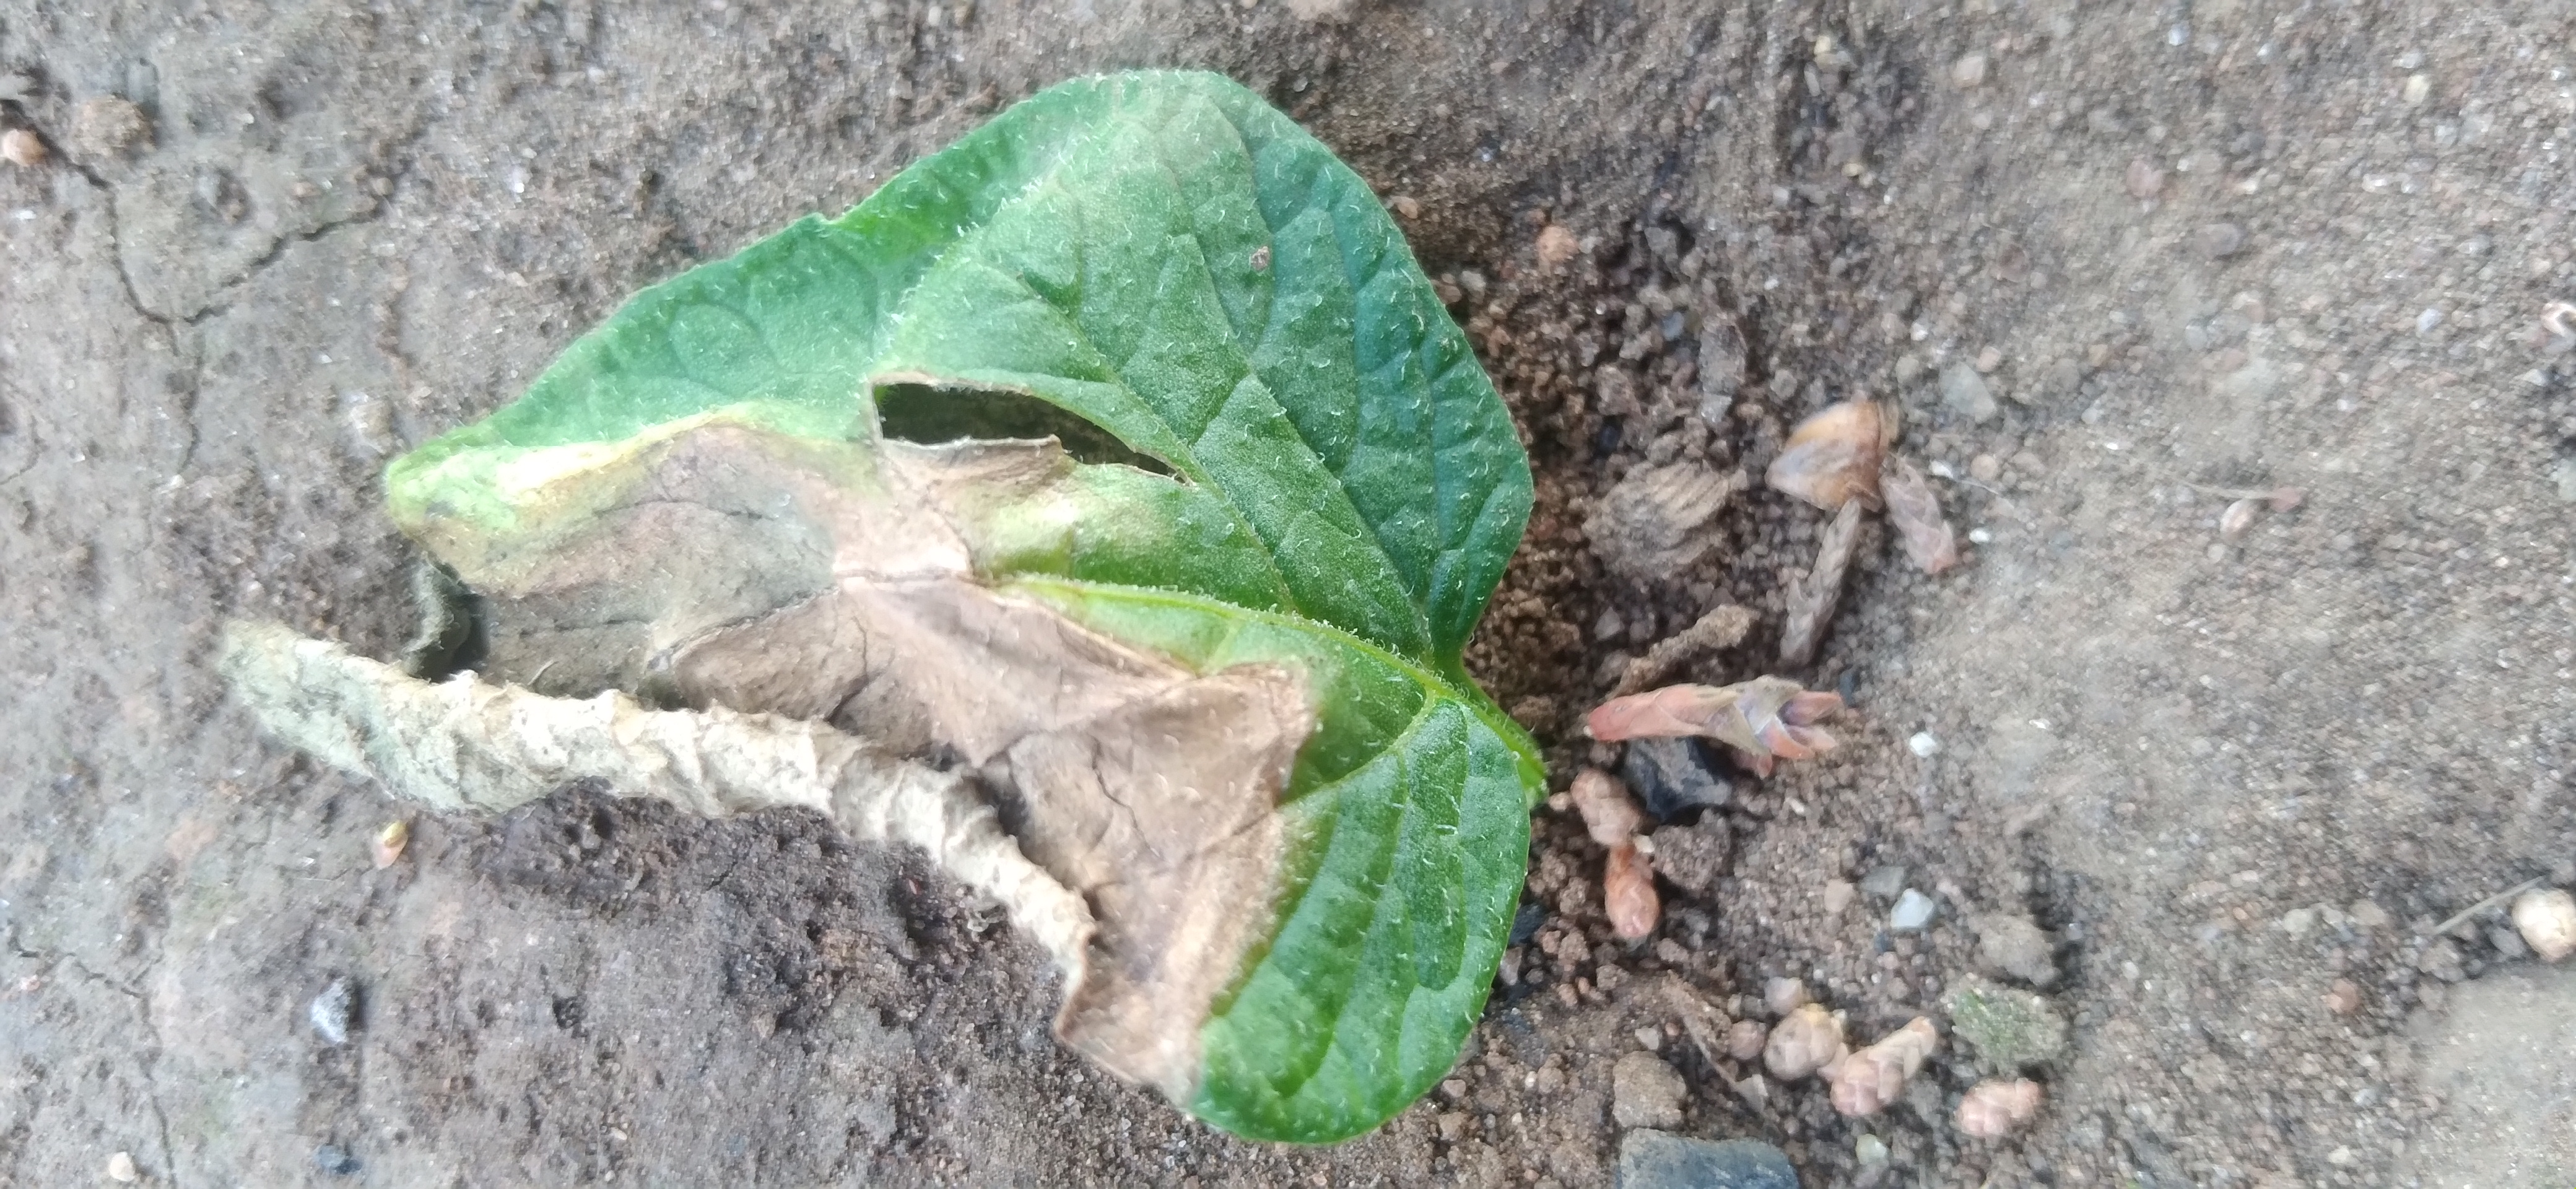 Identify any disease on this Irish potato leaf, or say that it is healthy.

early blight
